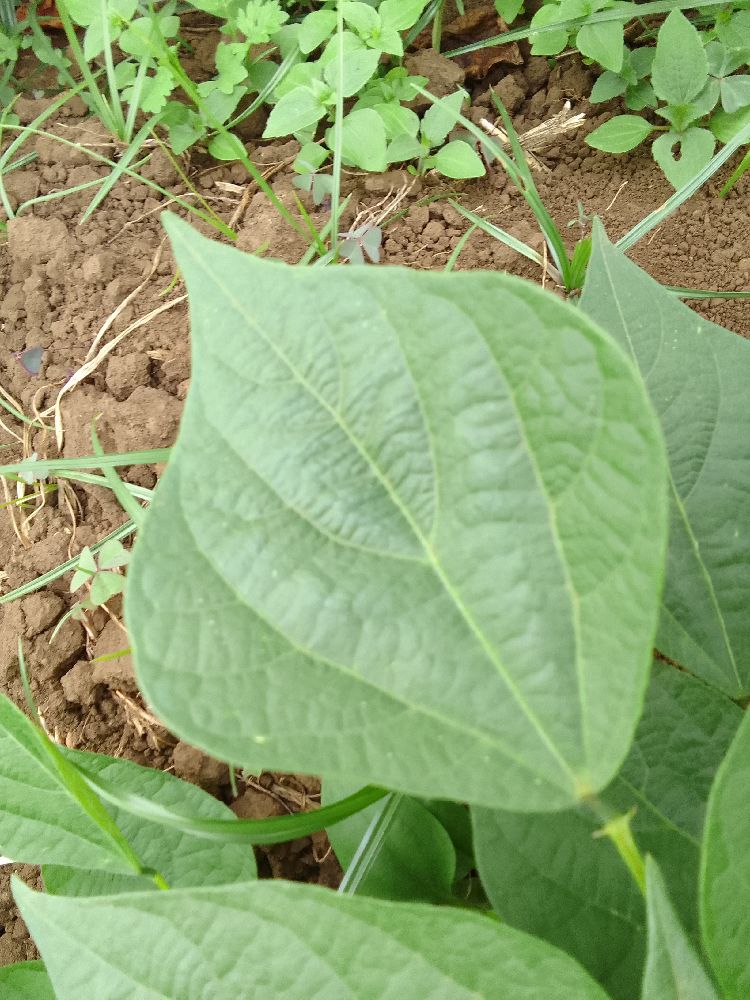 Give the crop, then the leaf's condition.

common bean, healthy
